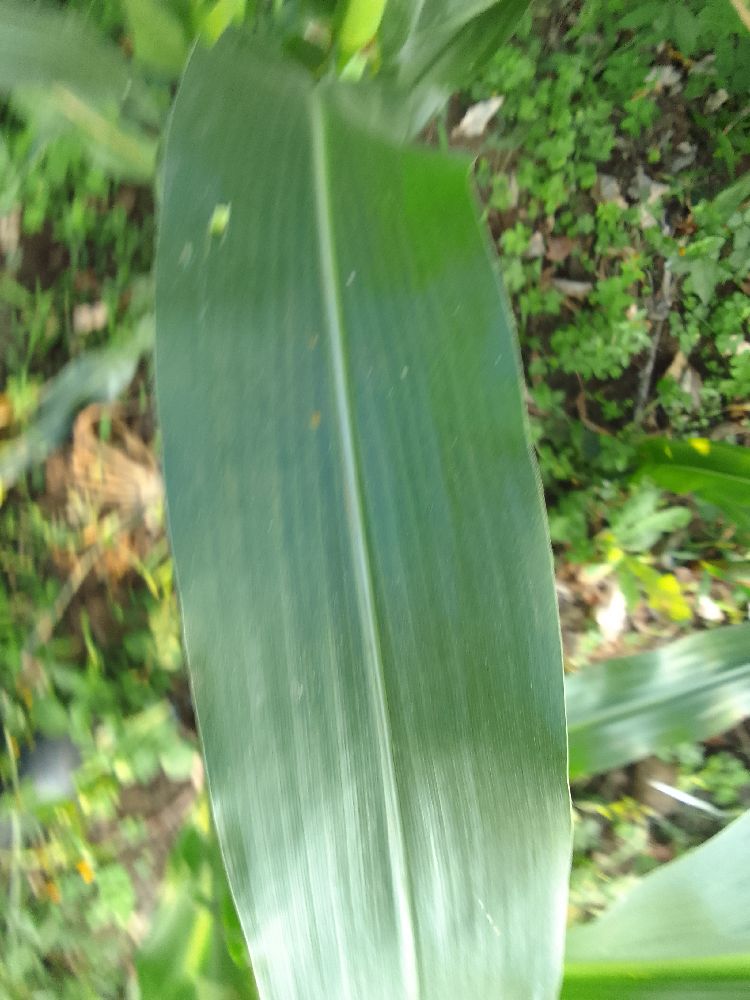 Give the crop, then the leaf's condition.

maize, healthy
